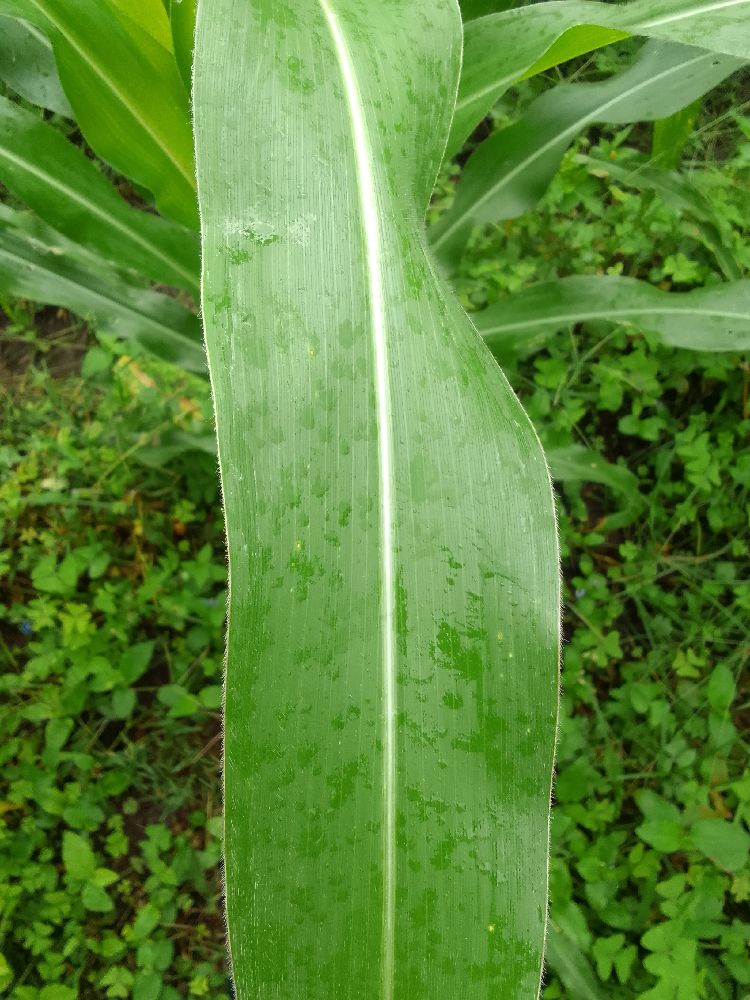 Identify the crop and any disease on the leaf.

maize, healthy
